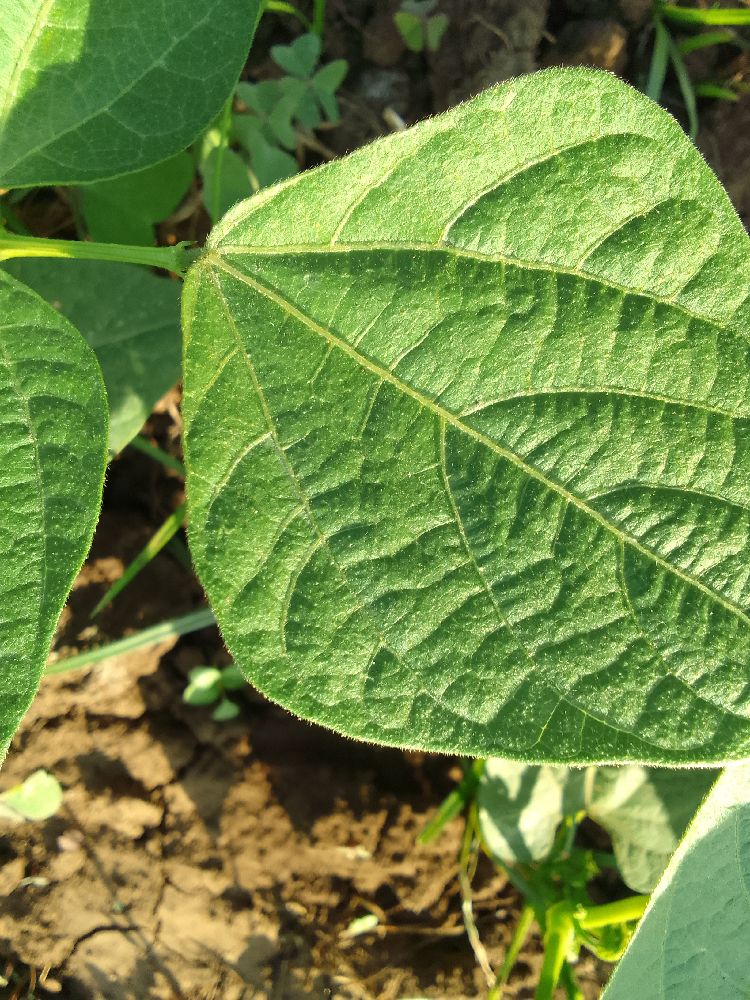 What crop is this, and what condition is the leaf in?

common bean, healthy
